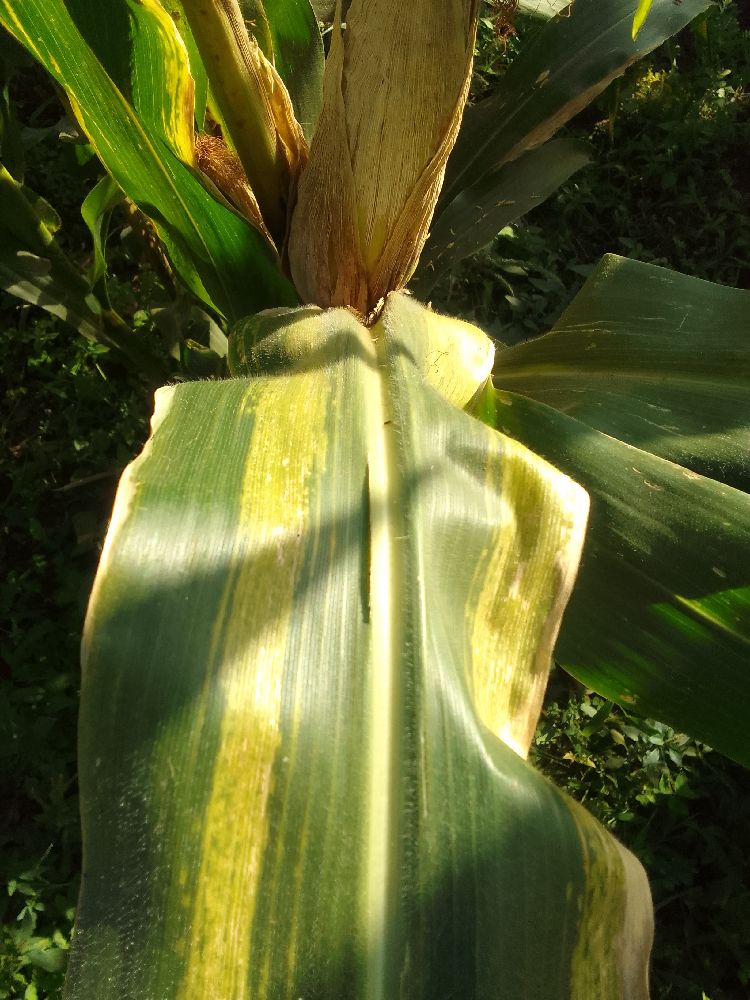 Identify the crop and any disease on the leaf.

maize, maize lethal necrosis
